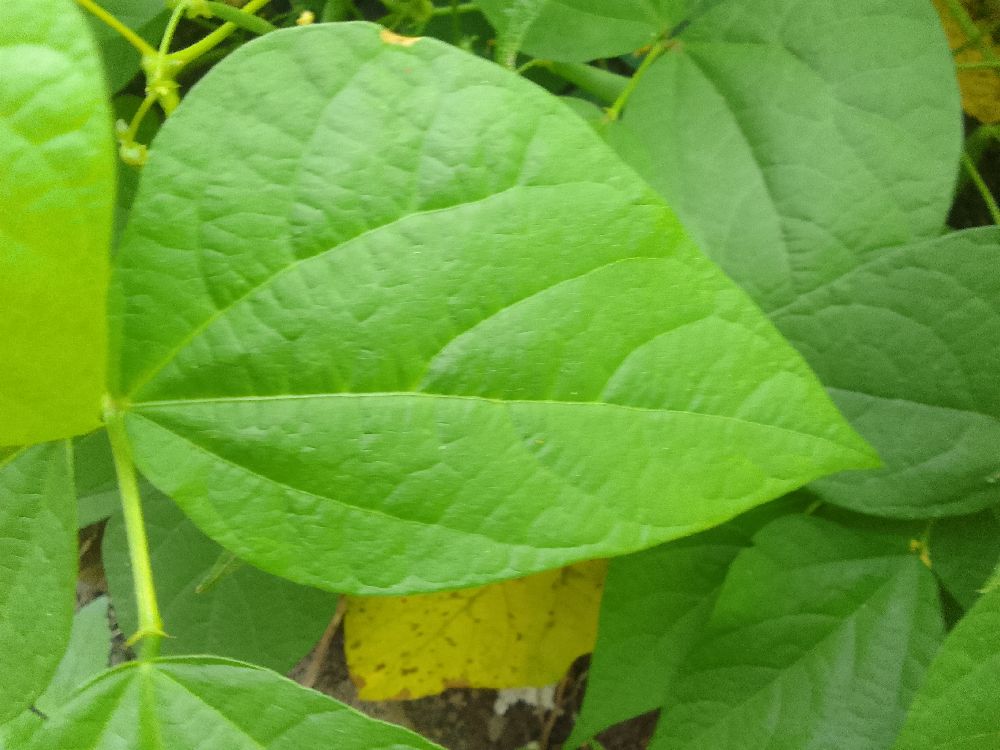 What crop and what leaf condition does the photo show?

common bean, healthy
